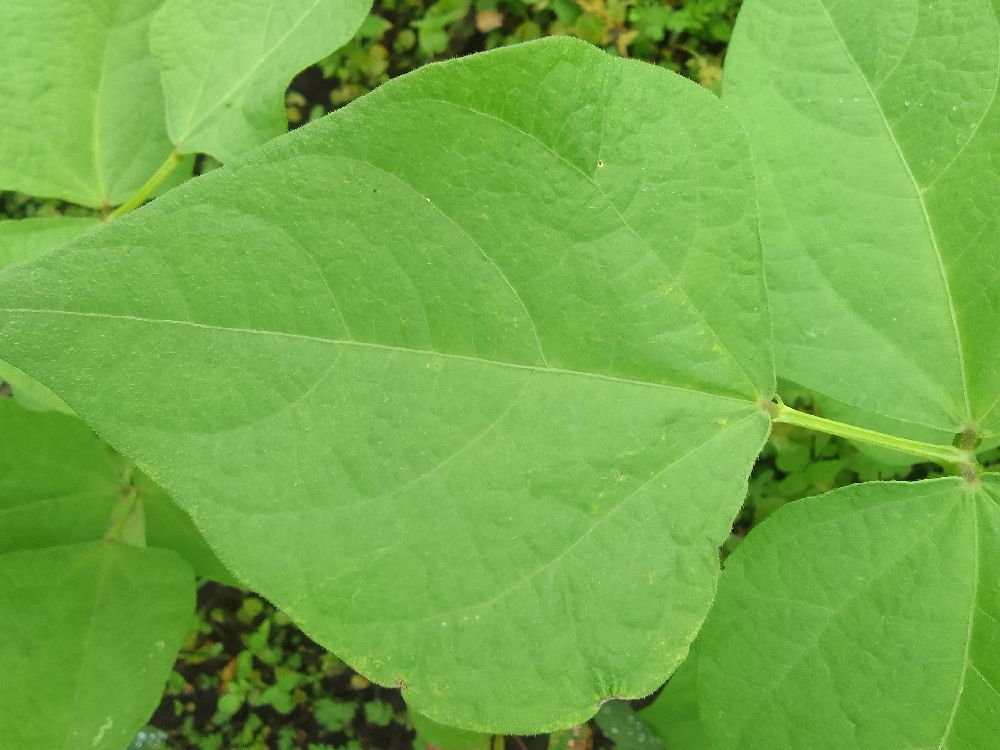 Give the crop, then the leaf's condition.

common bean, healthy
